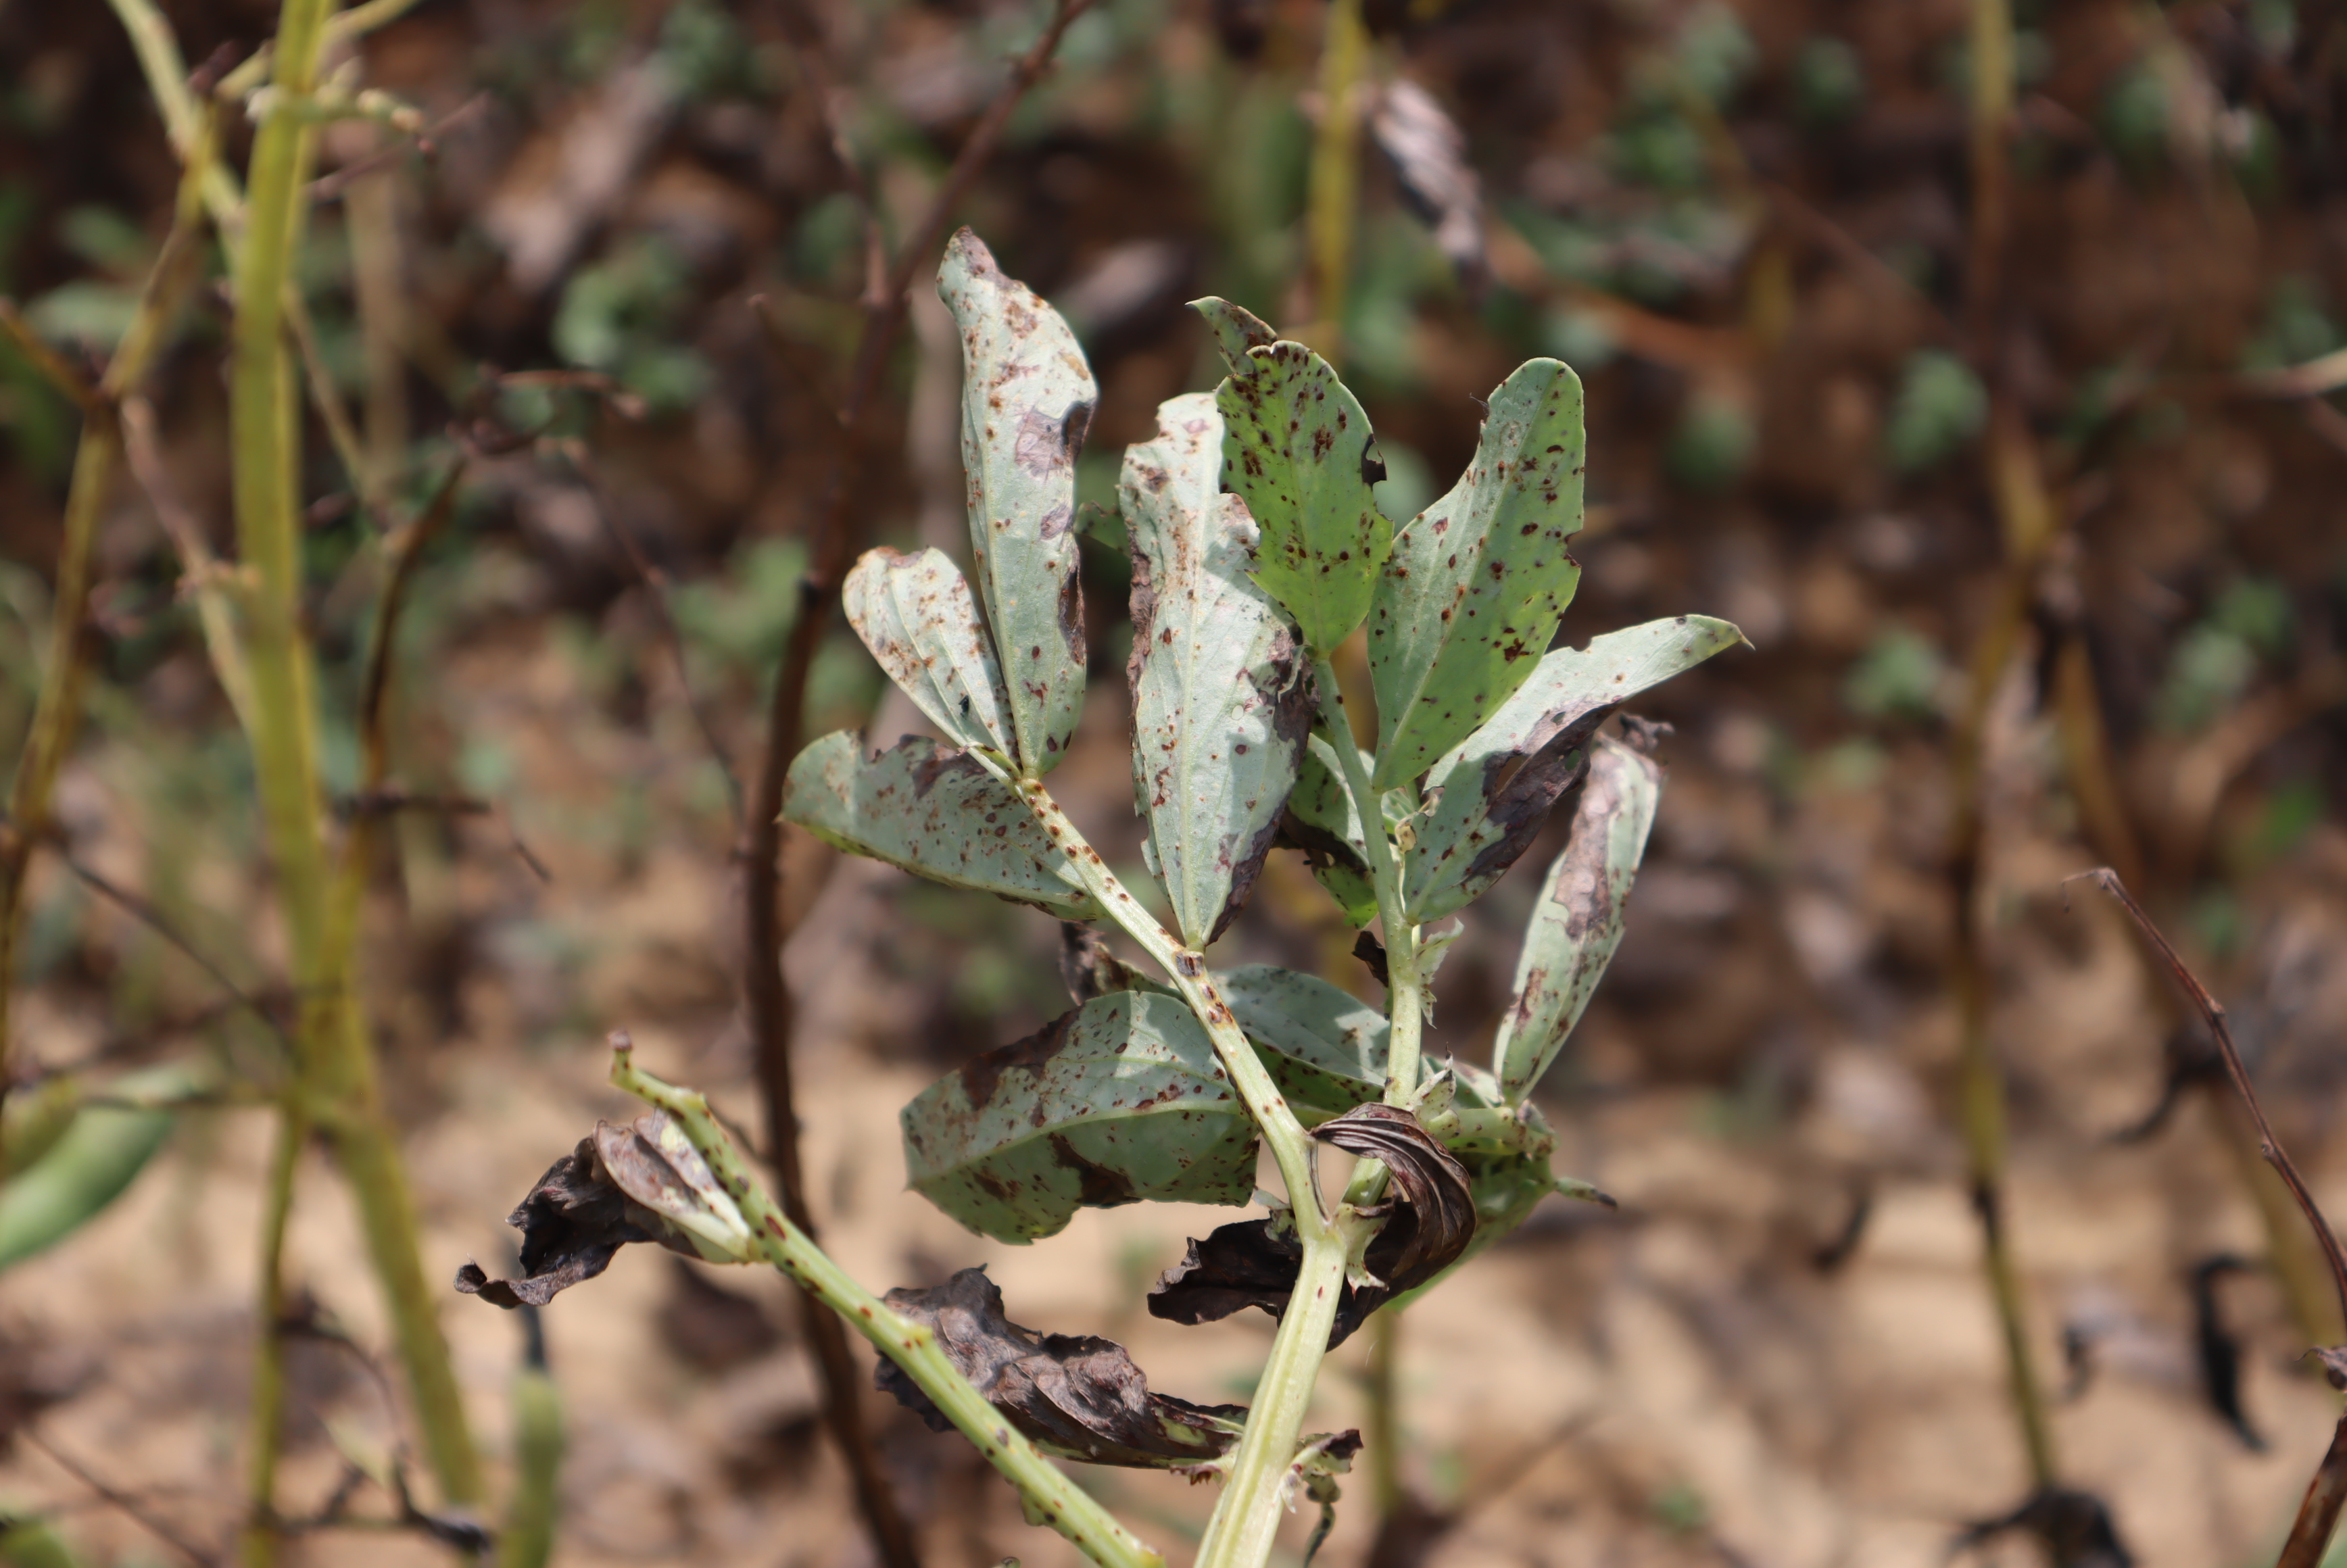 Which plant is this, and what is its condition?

faba bean, chocolate spot, rust
